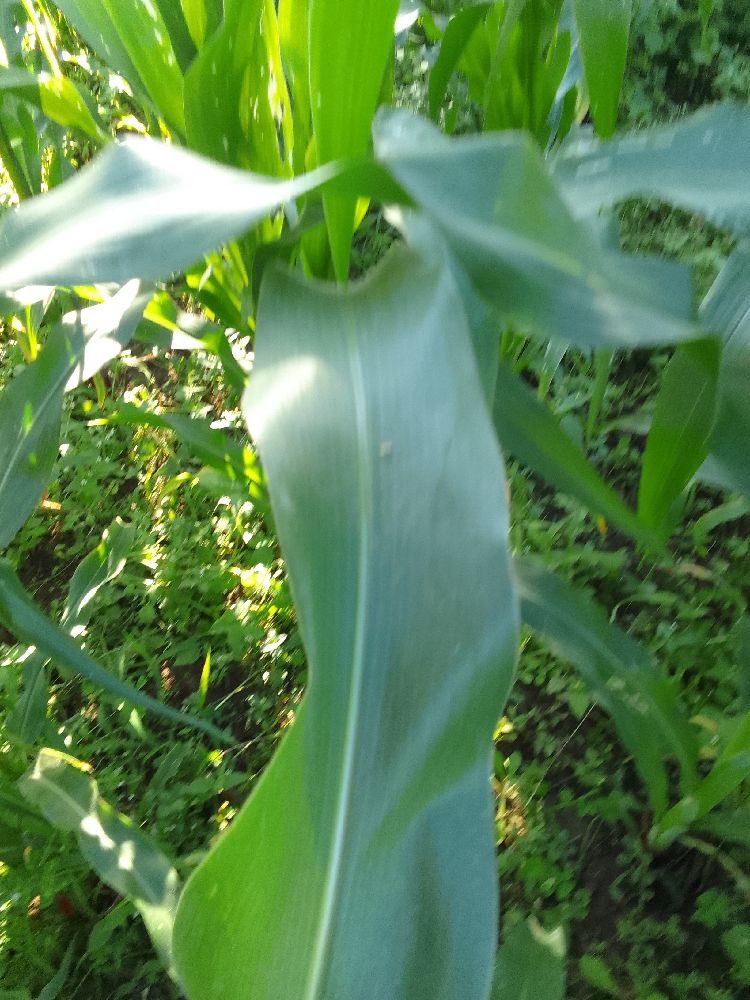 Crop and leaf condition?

maize, healthy
